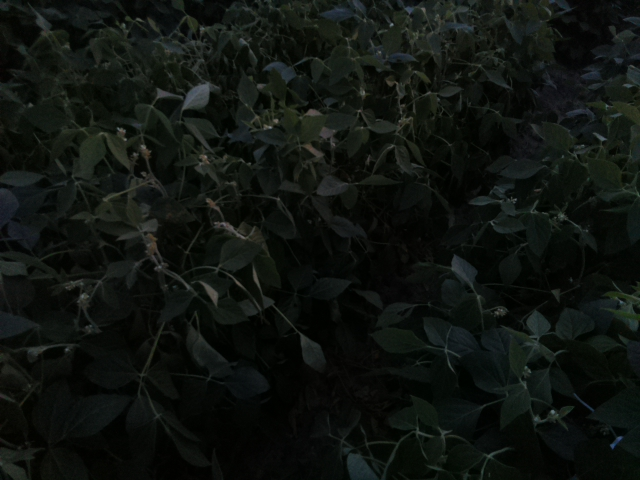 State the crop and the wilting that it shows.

soybean, slight leaflet or petiole turgor loss in upper canopy
